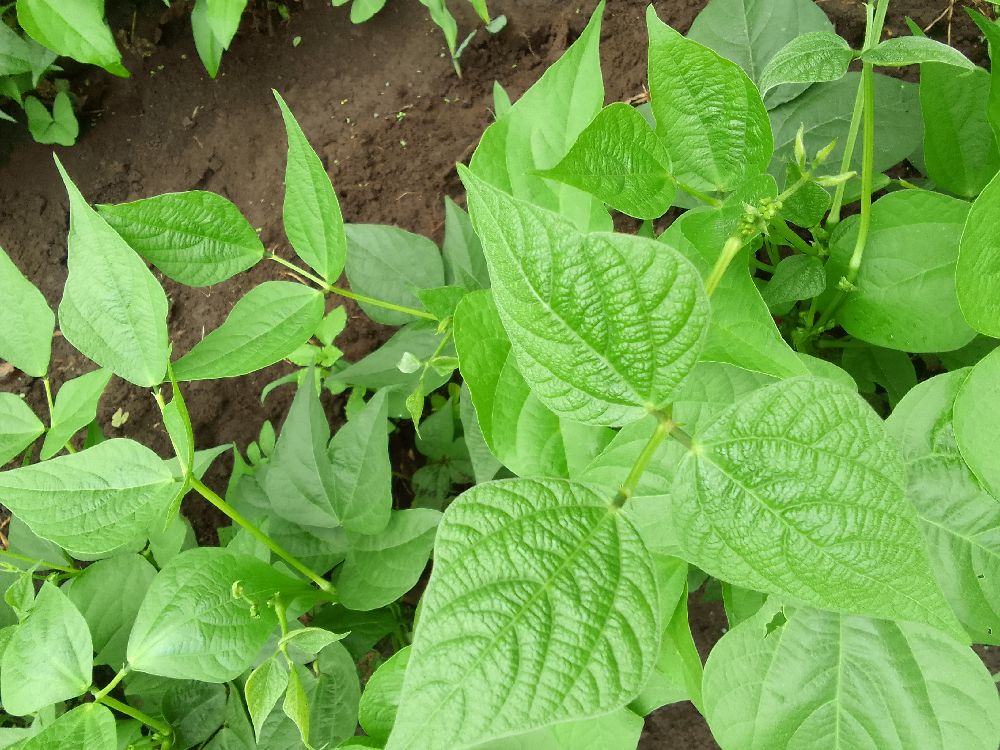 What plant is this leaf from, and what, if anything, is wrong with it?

common bean, healthy
